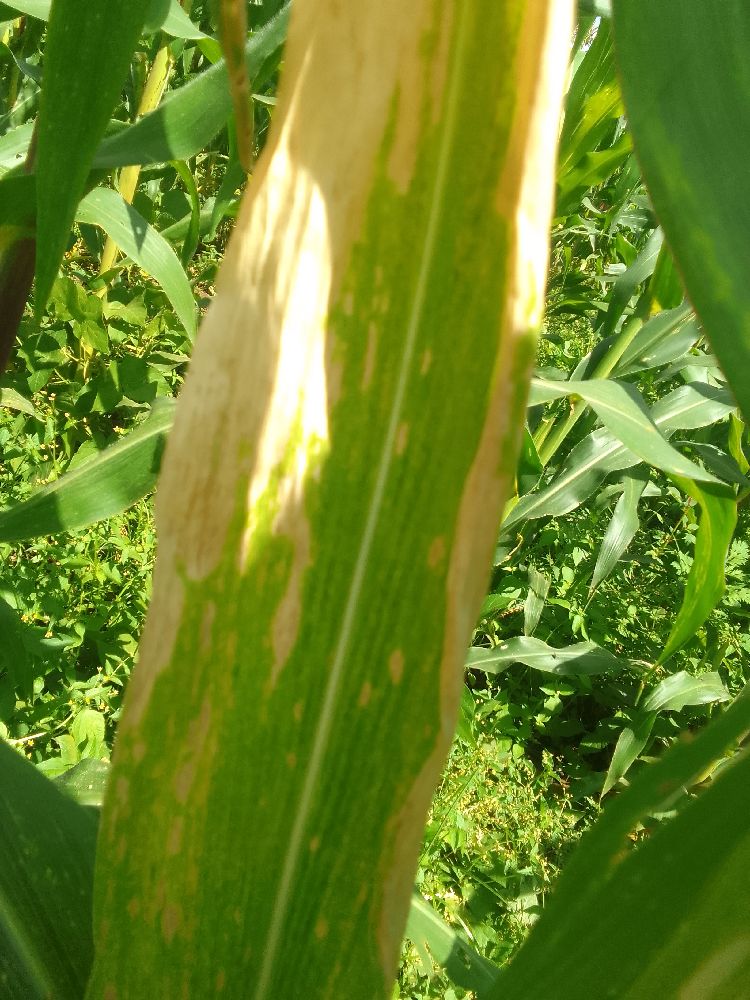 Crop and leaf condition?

maize, maize lethal necrosis
